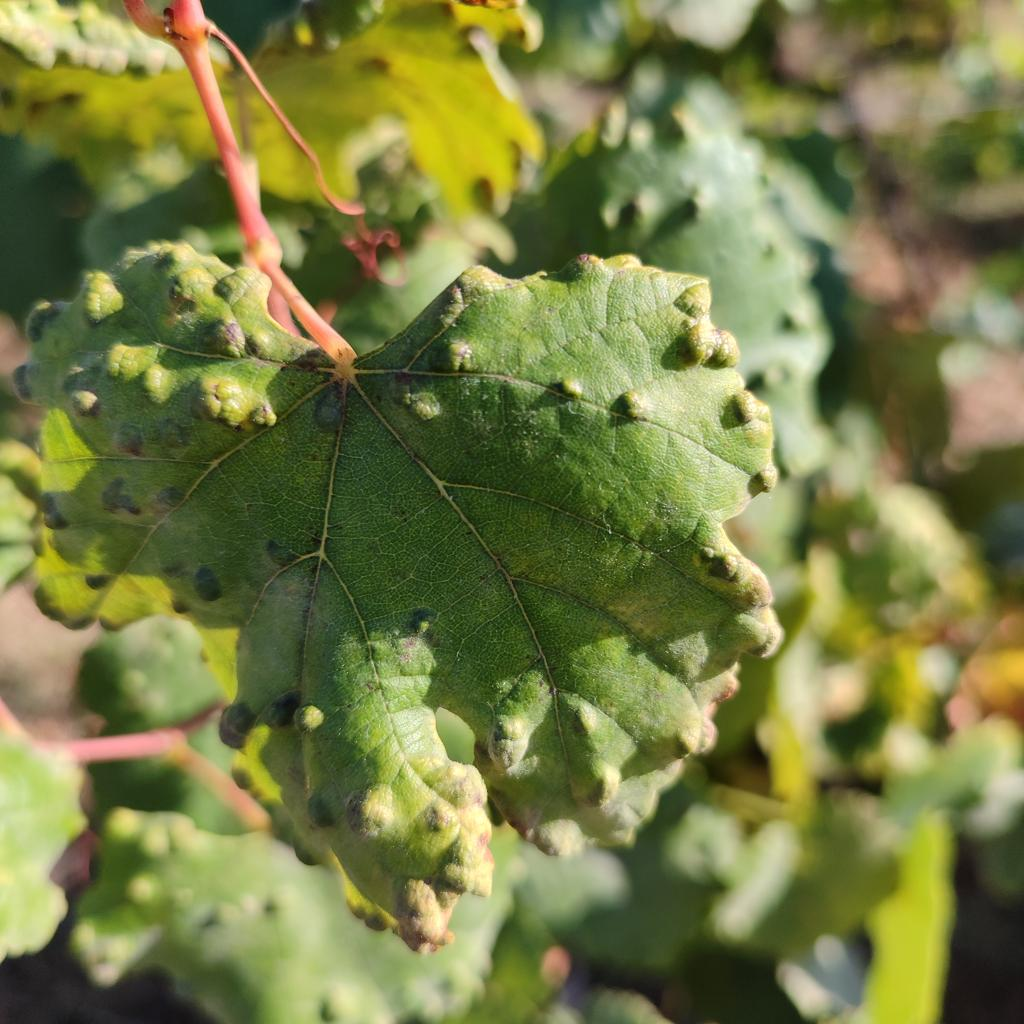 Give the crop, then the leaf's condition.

grapevine, erineum mite
